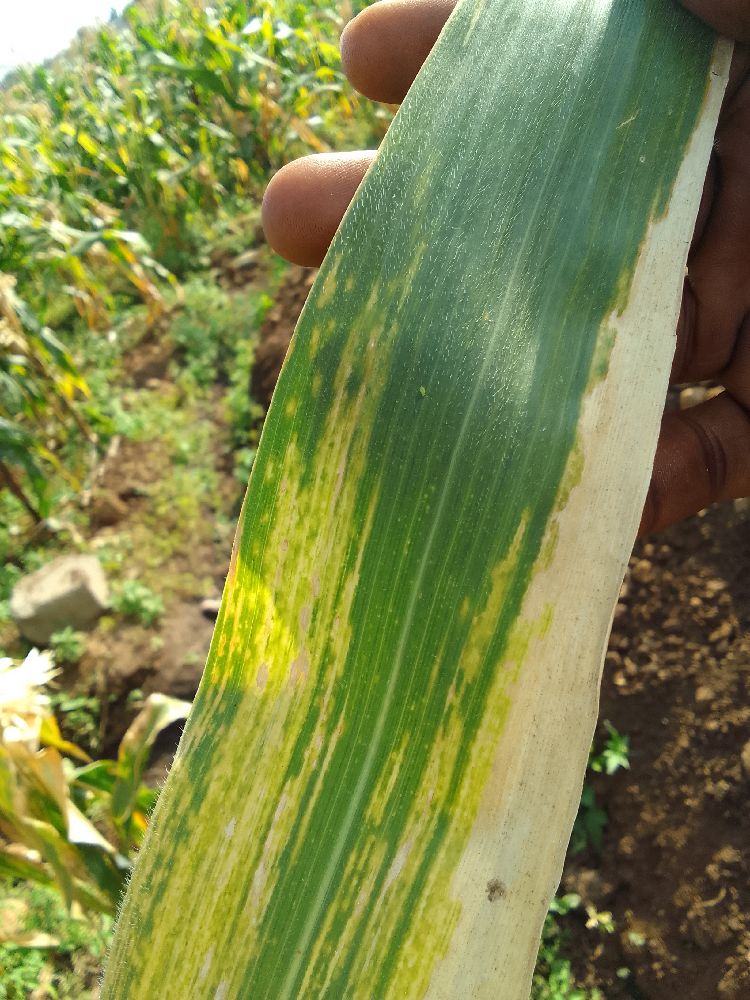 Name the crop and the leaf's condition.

maize, maize lethal necrosis
